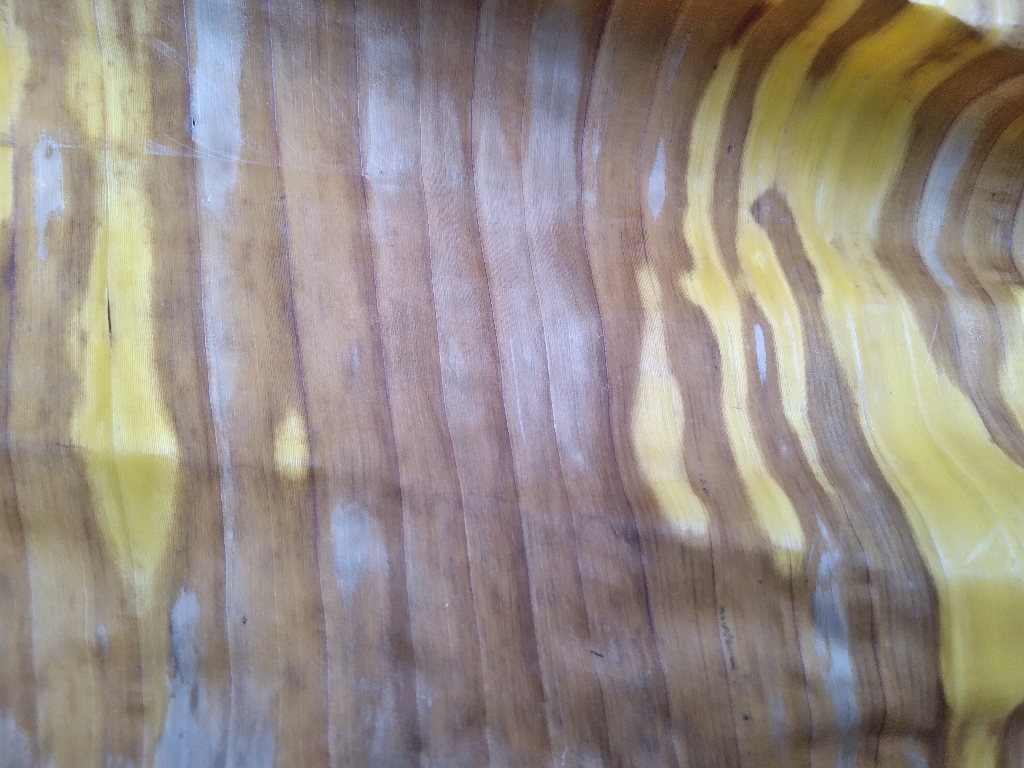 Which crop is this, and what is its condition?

banana, fusarium wilt race 1
